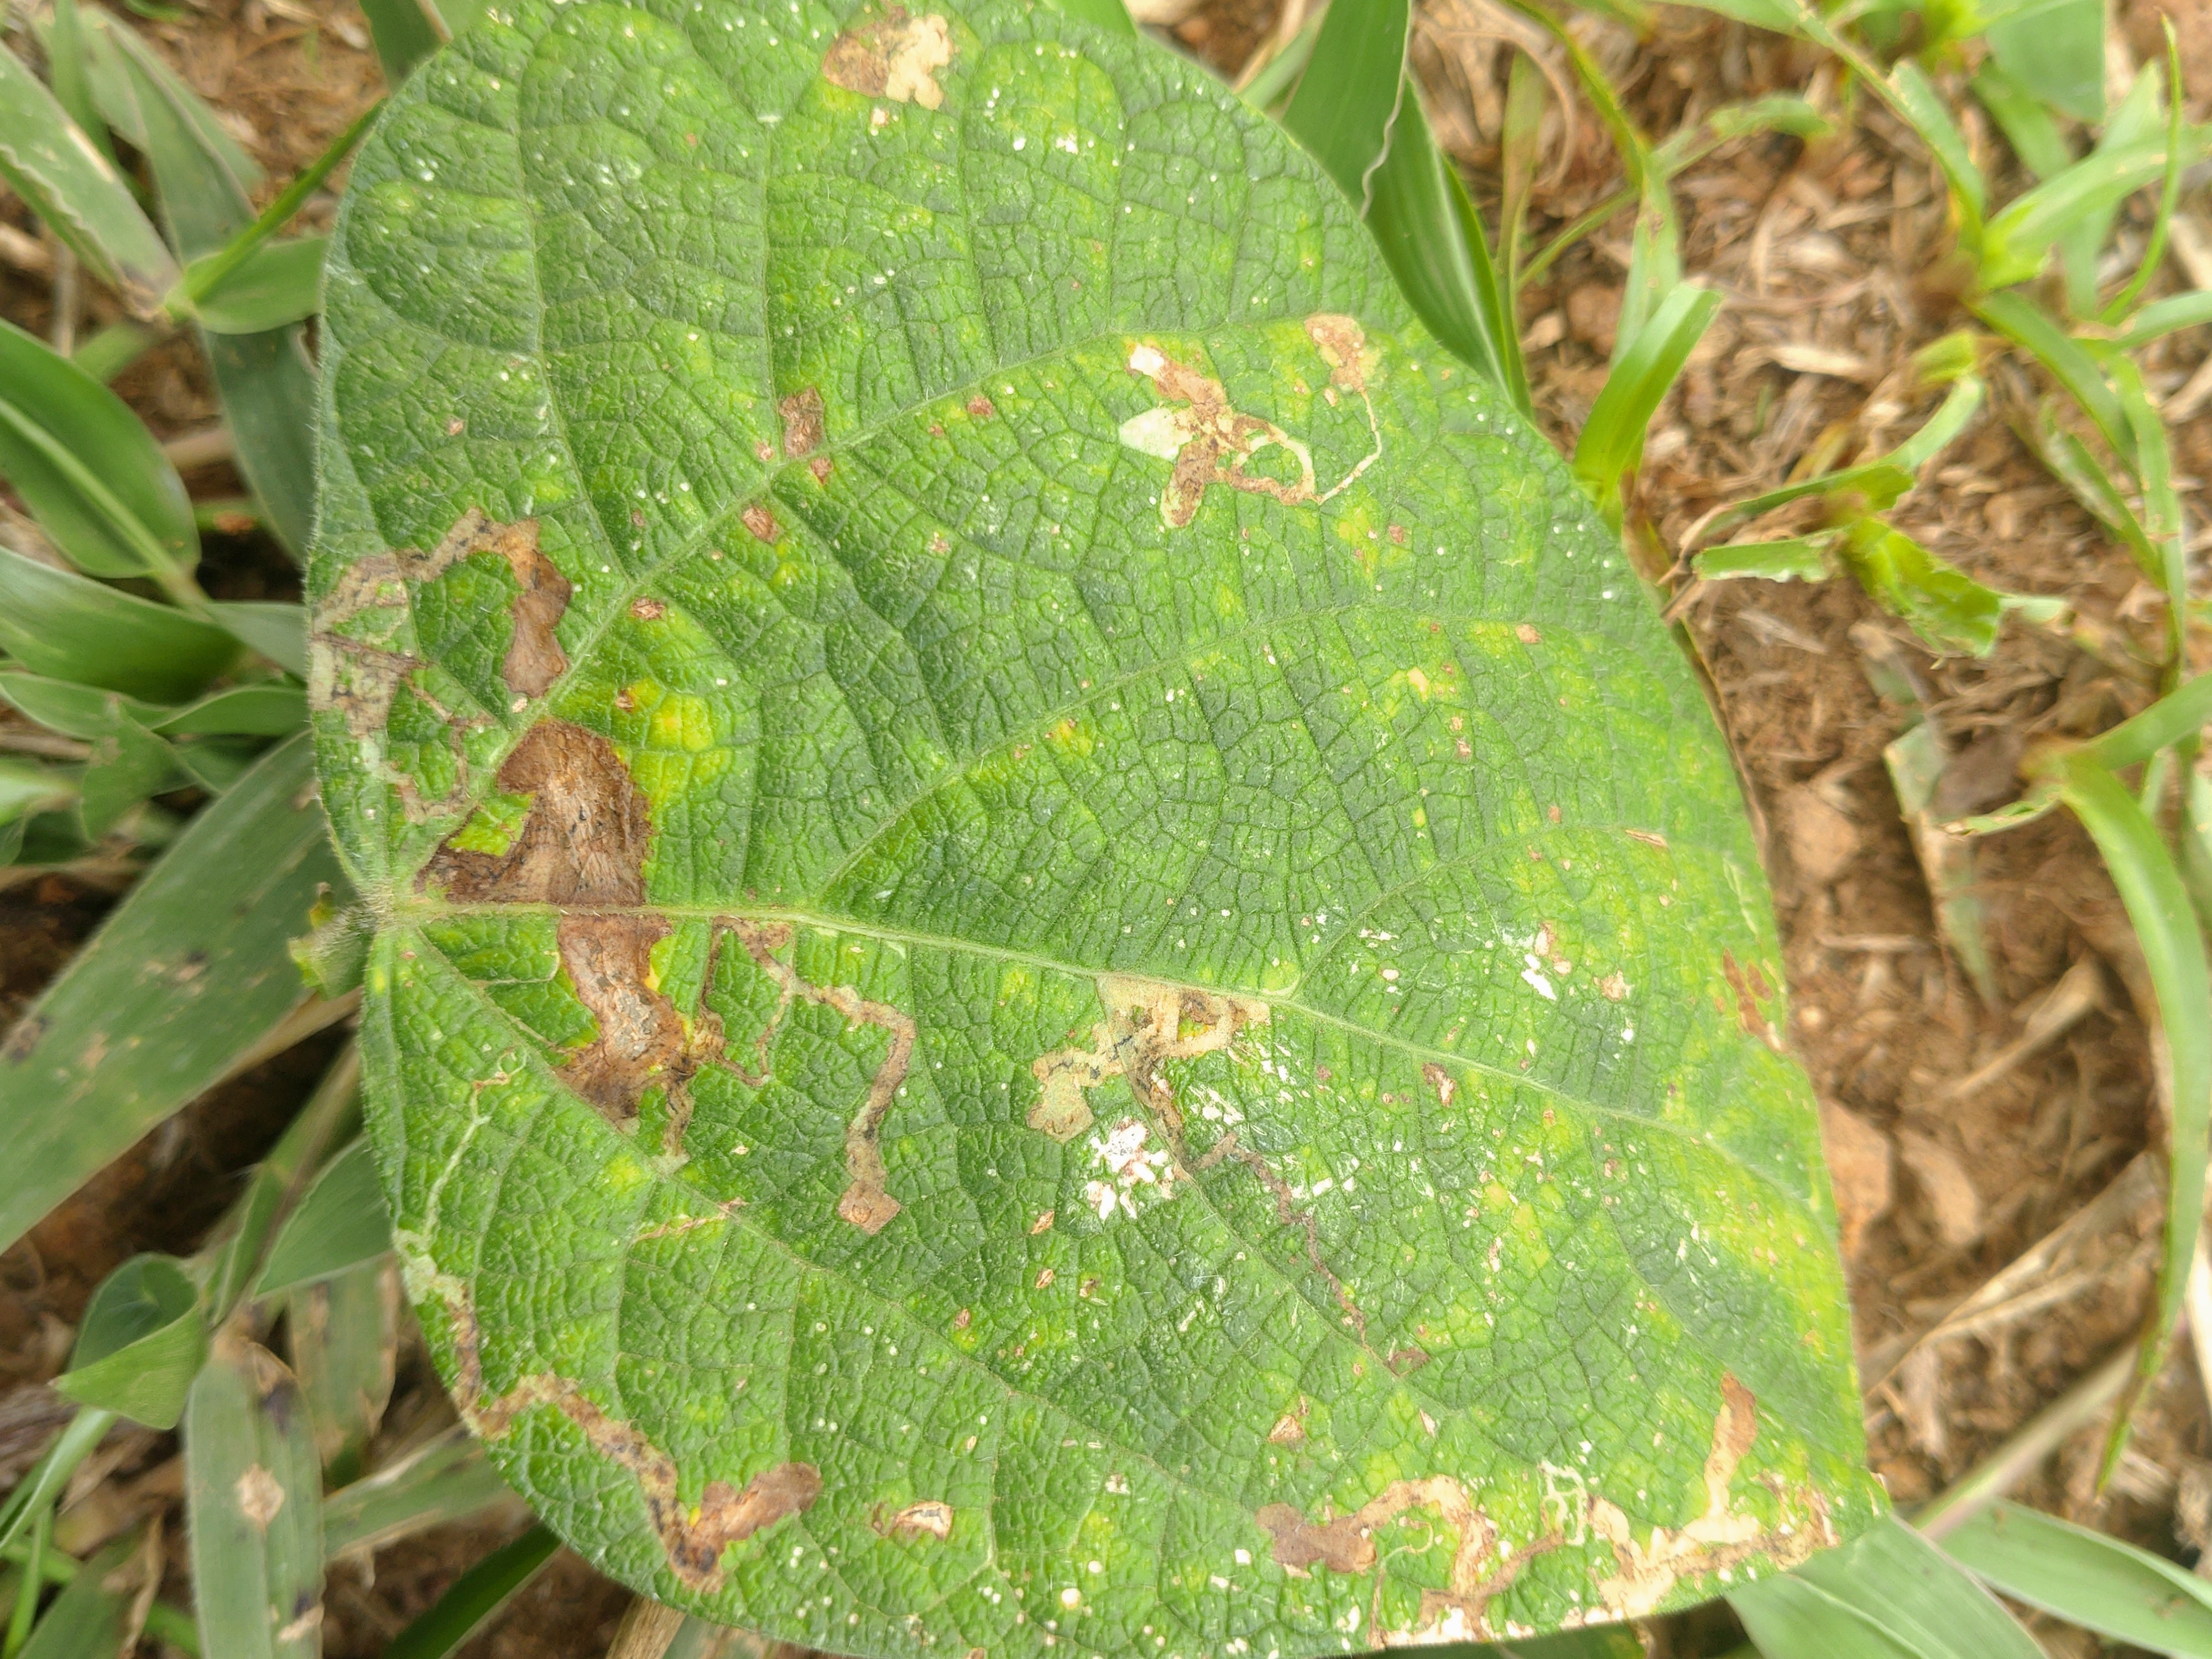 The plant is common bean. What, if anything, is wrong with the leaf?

rust
